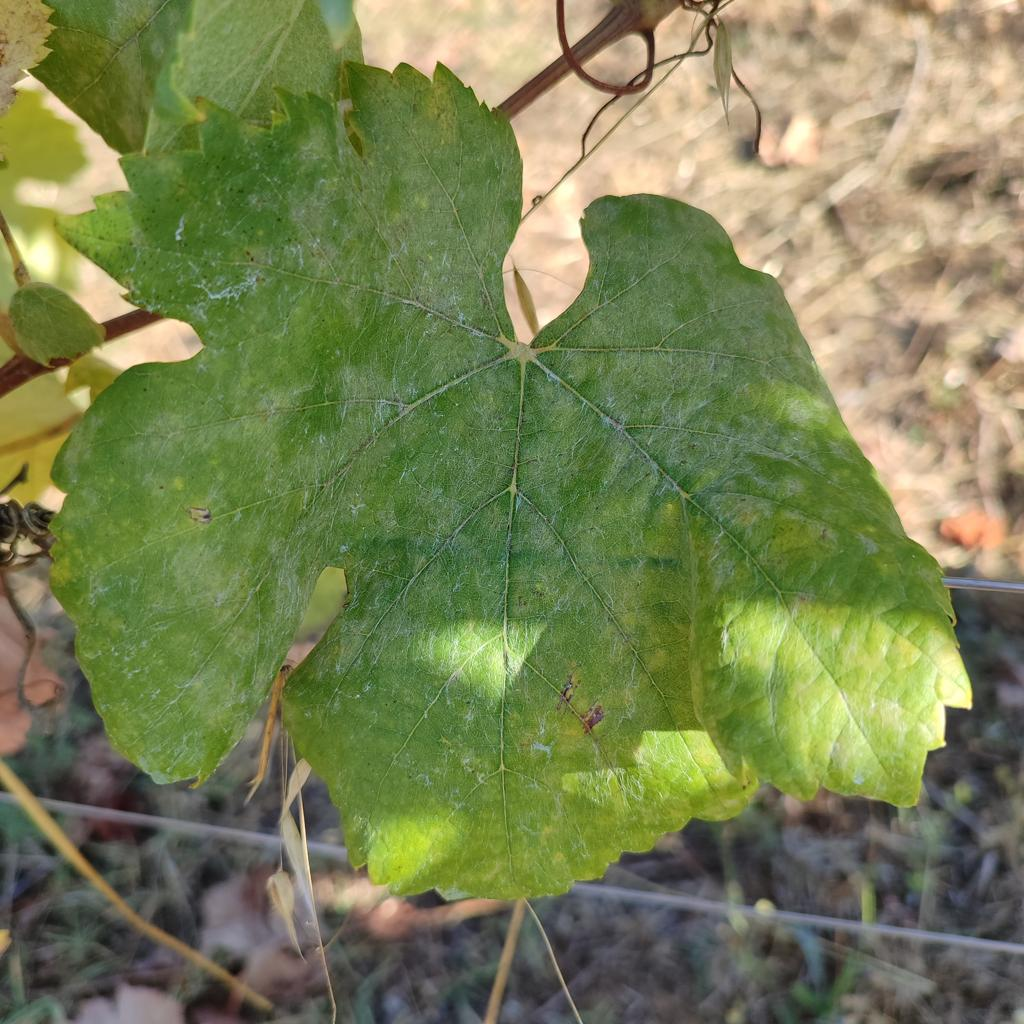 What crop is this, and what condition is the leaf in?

grapevine, powdery mildew
